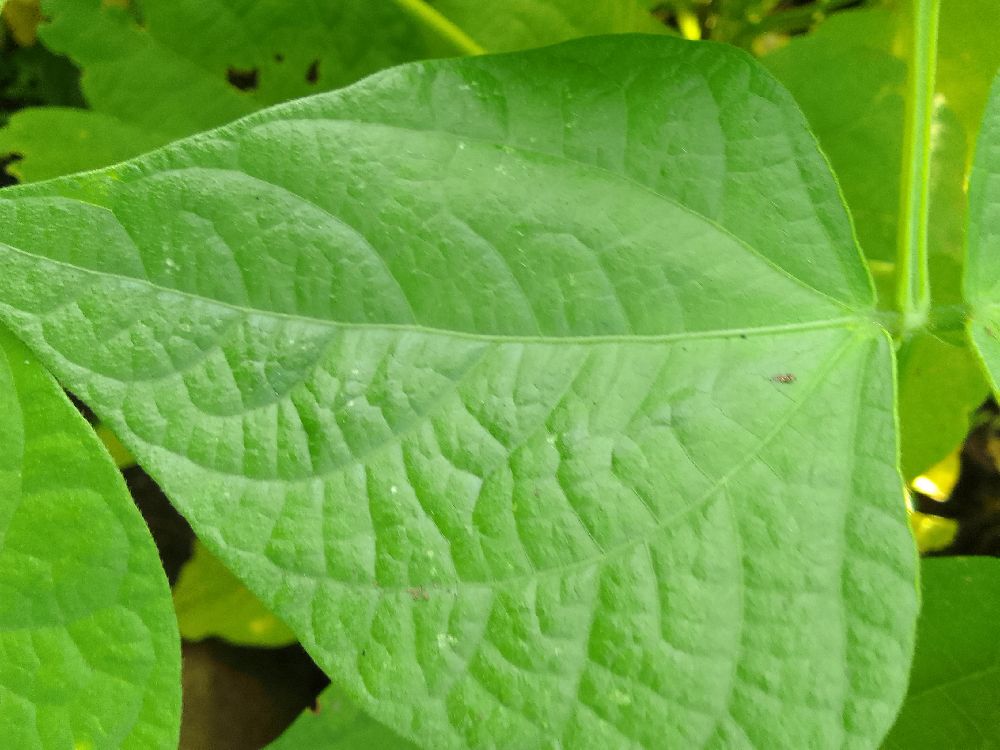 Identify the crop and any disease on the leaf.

common bean, healthy
